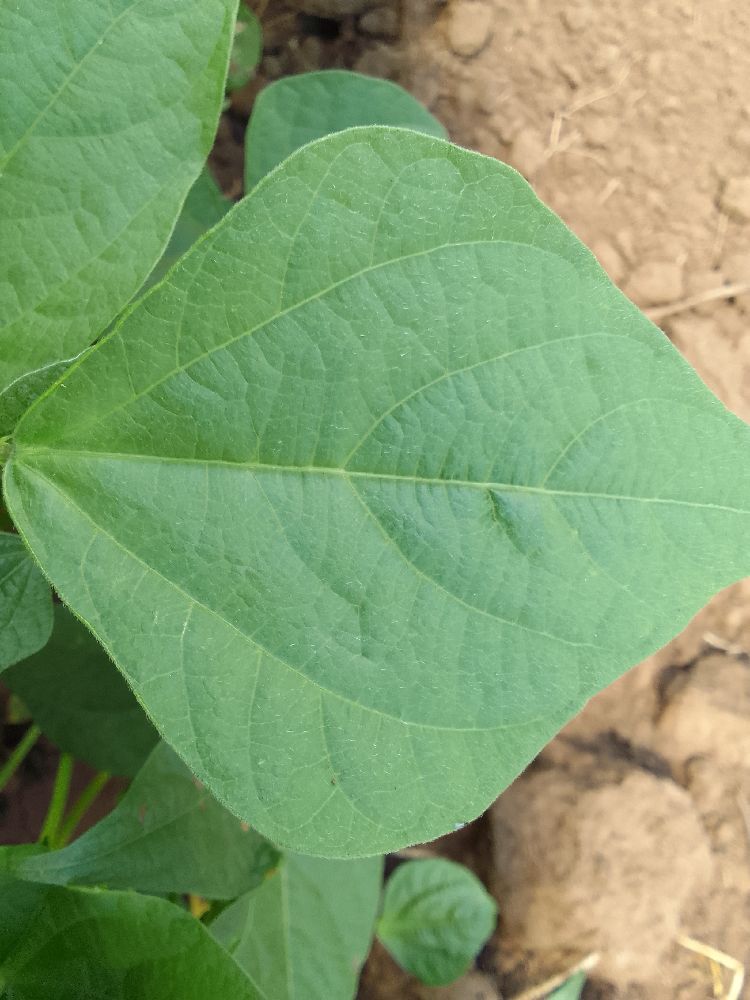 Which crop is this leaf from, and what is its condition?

common bean, healthy
